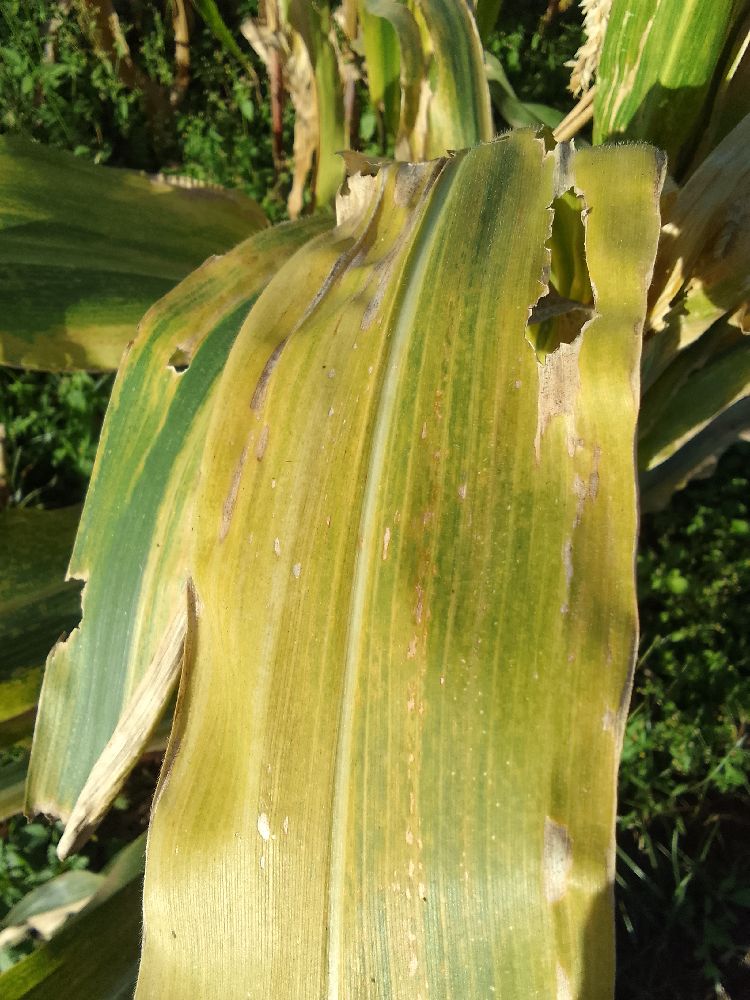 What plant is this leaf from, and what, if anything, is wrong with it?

maize, maize lethal necrosis
